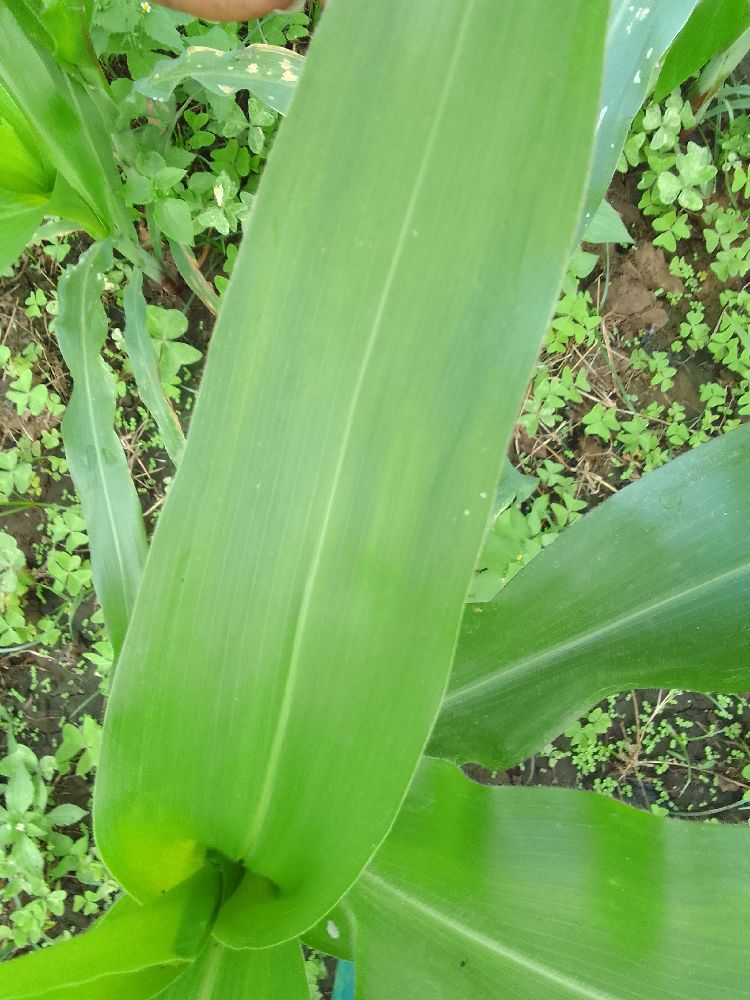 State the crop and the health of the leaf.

maize, healthy
